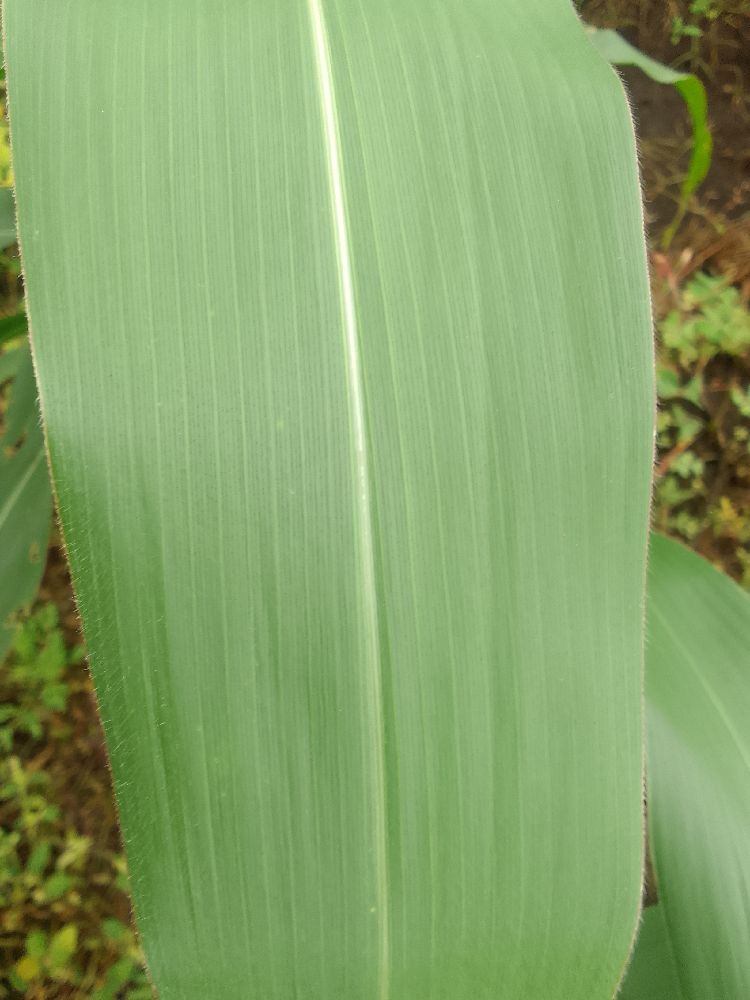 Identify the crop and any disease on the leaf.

maize, healthy
